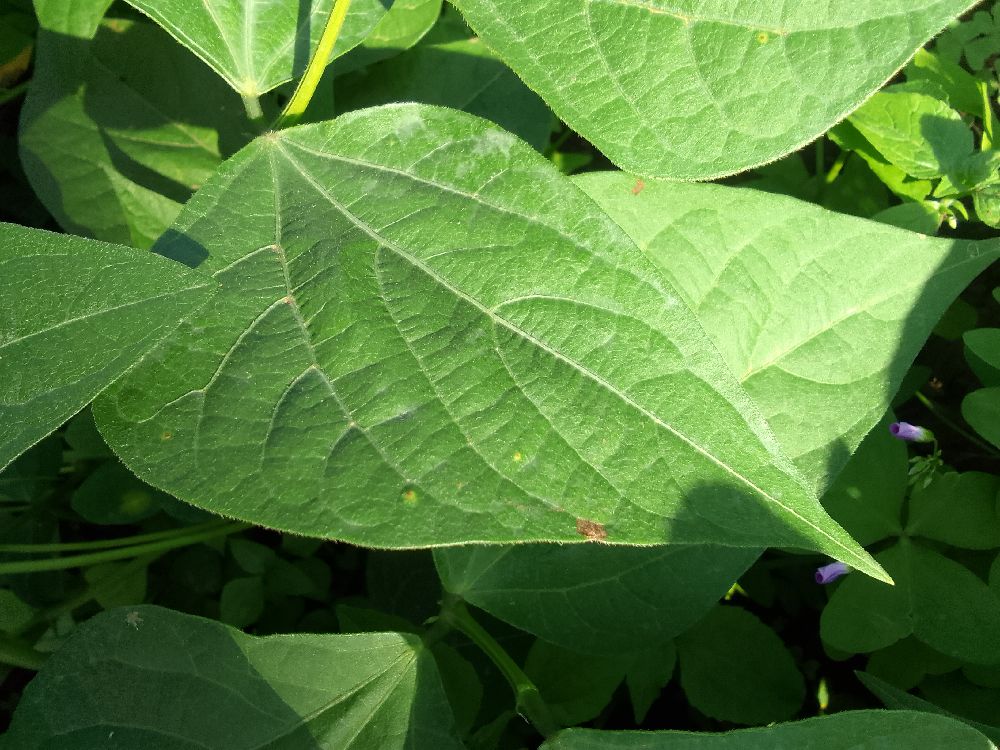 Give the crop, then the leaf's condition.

common bean, healthy
